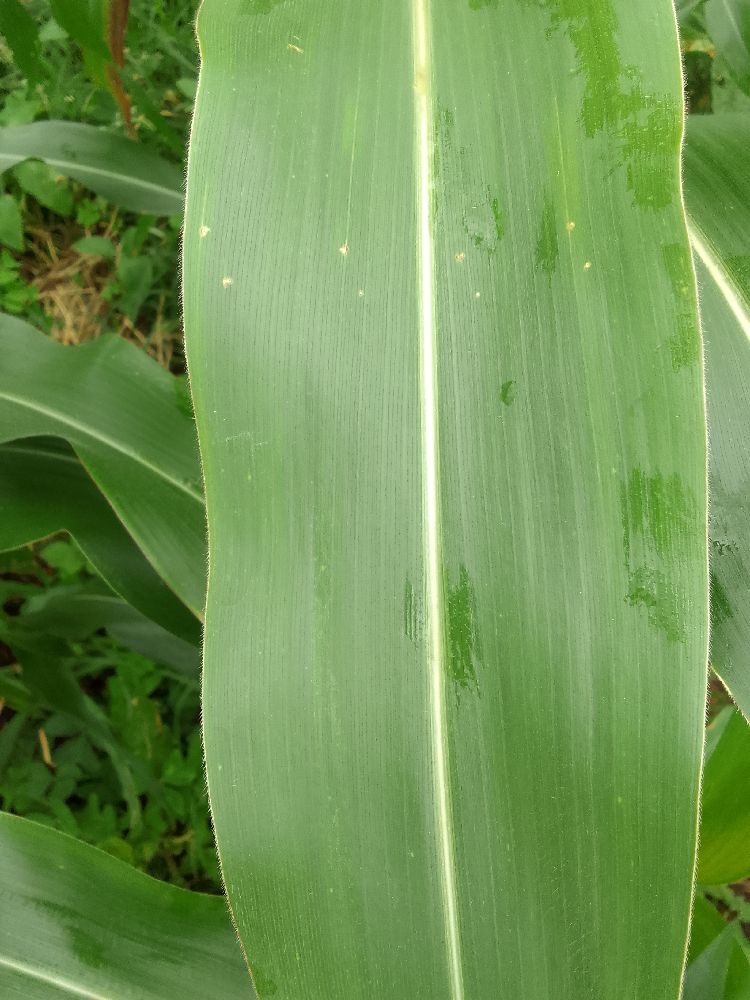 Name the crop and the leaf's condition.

maize, healthy
